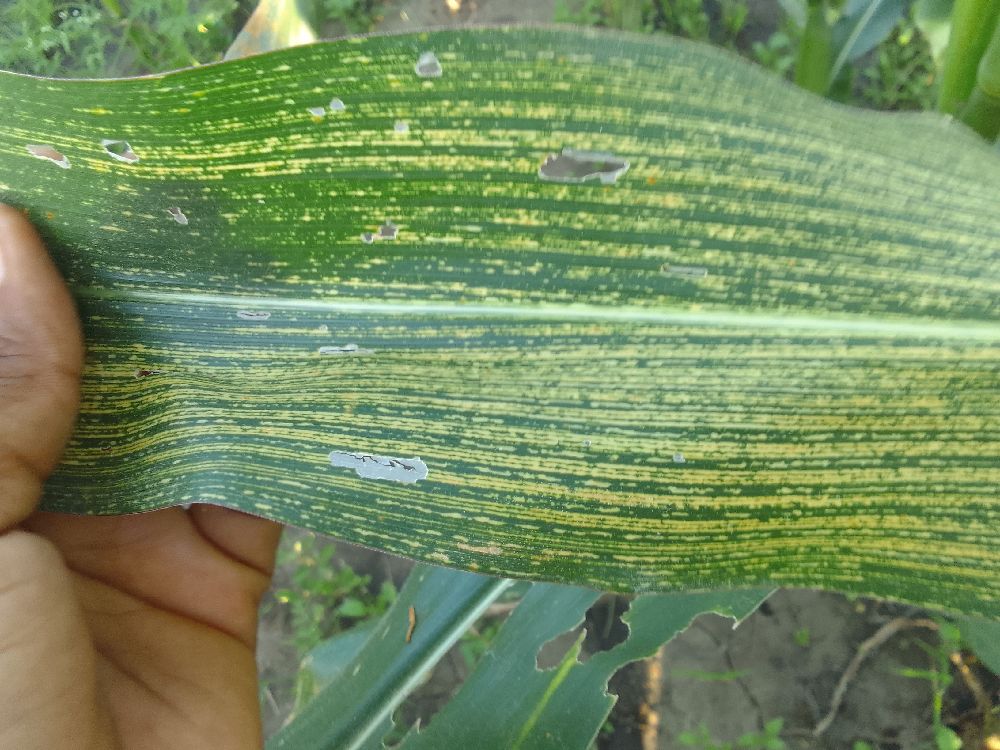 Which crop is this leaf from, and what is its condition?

maize, maize streak virus
